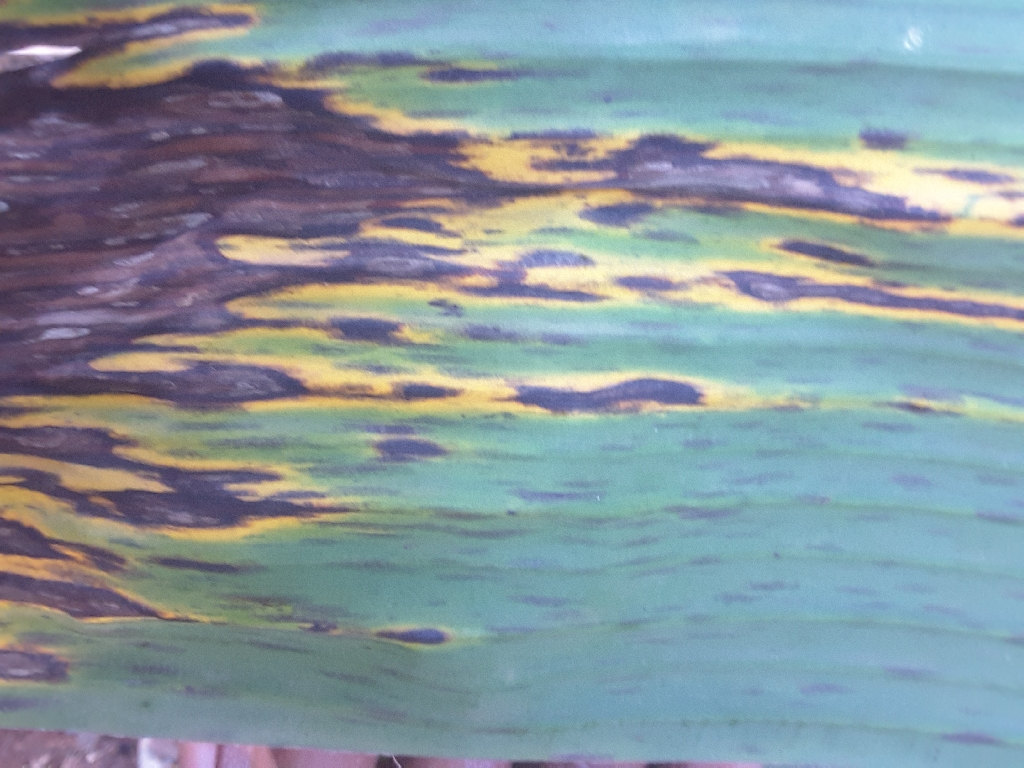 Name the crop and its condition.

banana, black sigatoka
